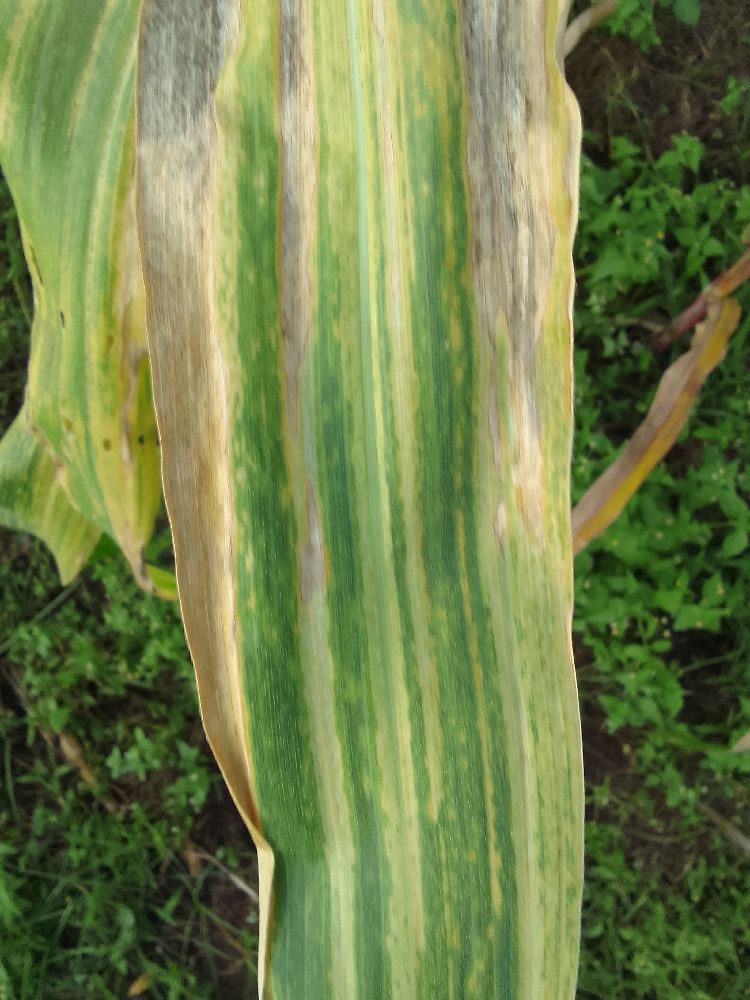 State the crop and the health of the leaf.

maize, maize lethal necrosis
